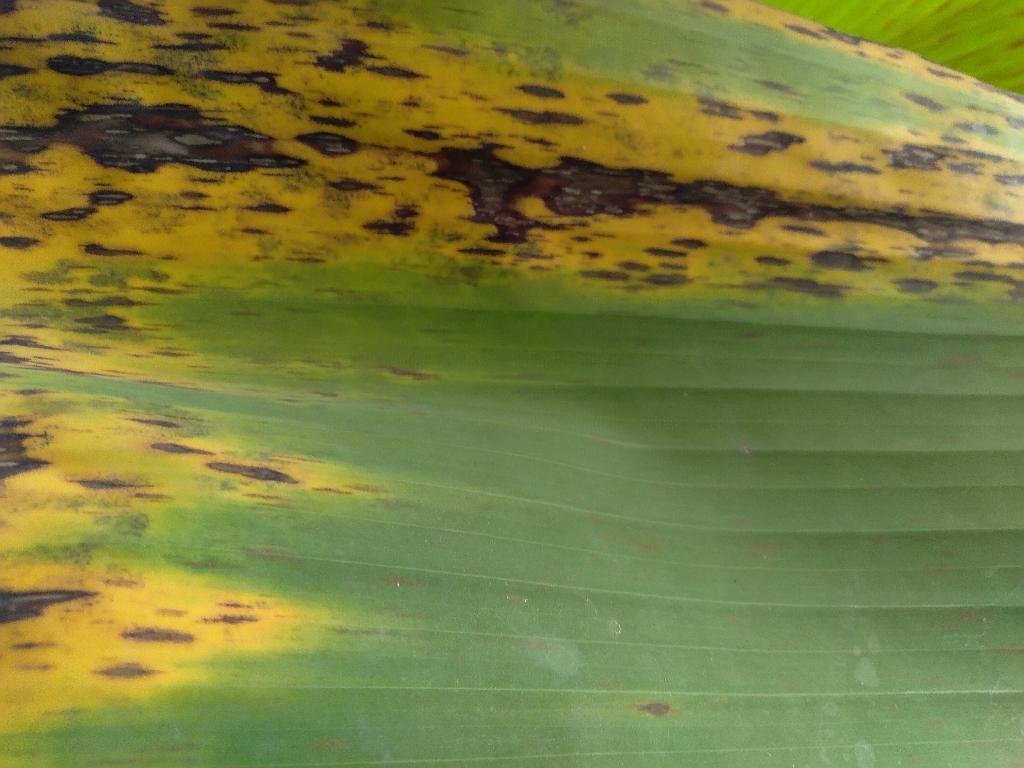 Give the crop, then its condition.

banana, black sigatoka
